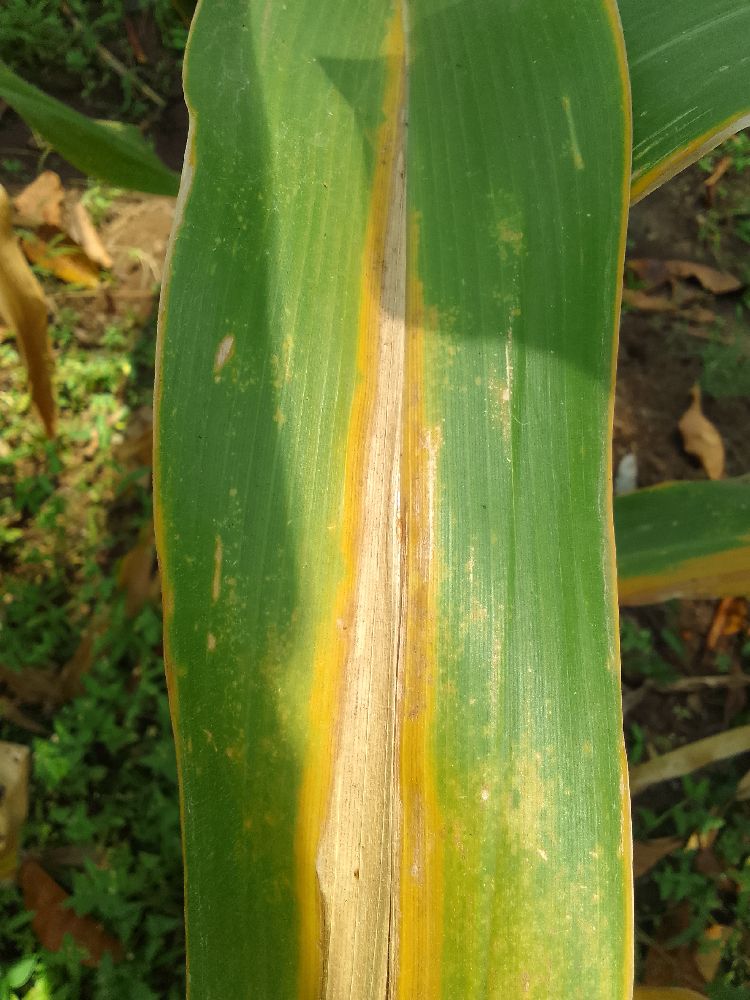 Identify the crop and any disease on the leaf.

maize, maize lethal necrosis
